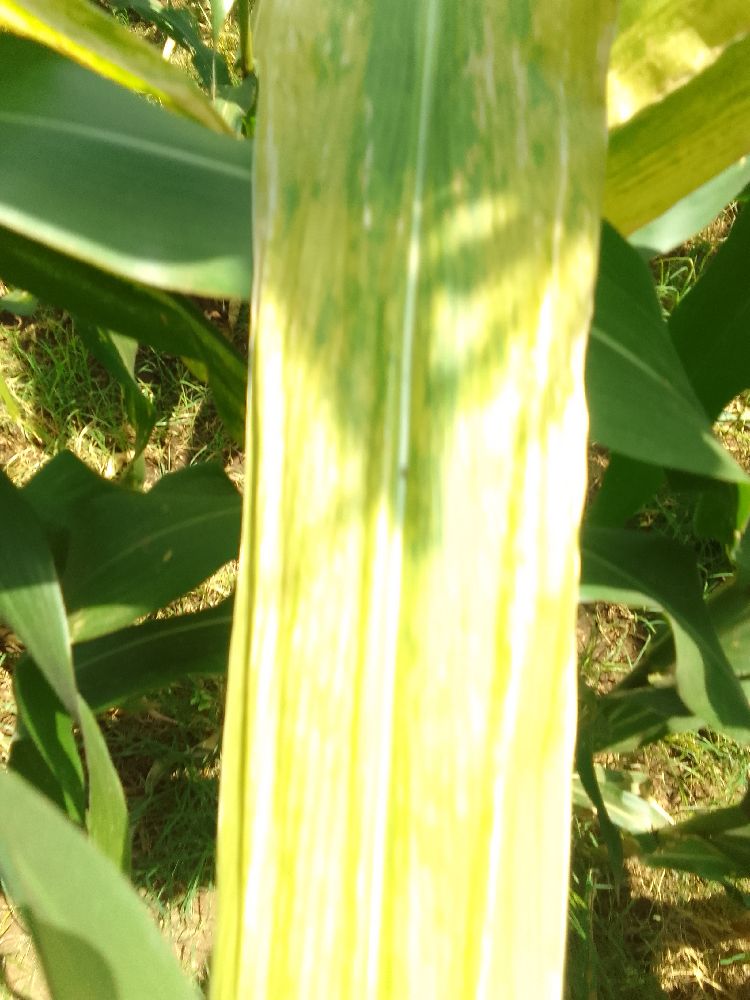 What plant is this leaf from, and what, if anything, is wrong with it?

maize, maize lethal necrosis
